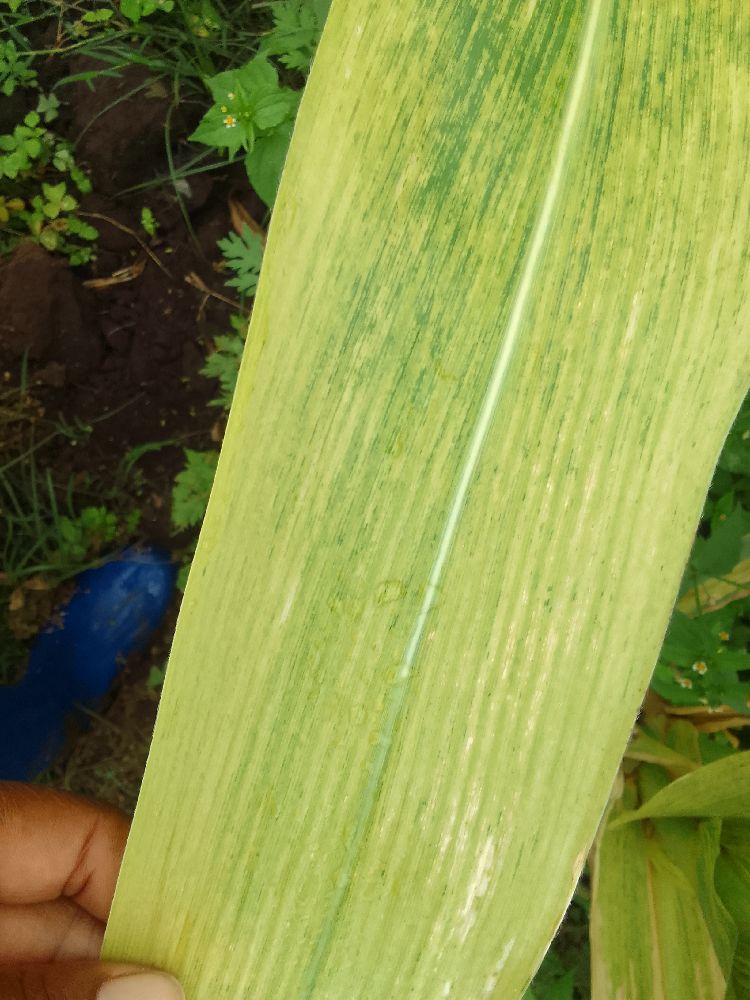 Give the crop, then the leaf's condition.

maize, maize lethal necrosis
